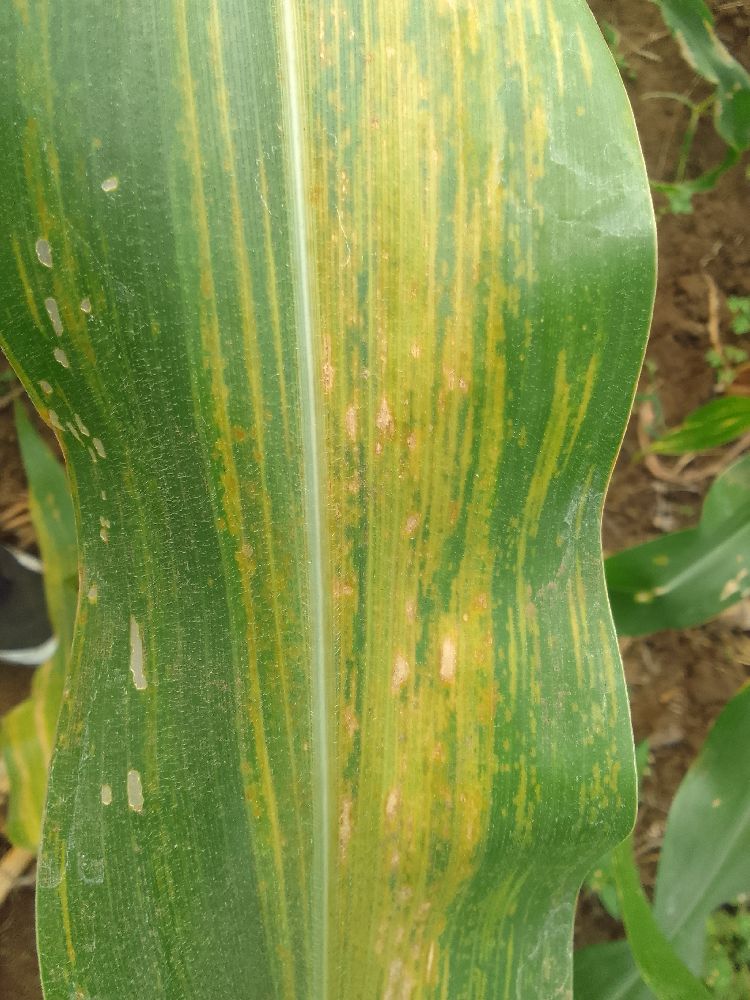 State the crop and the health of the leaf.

maize, maize lethal necrosis
